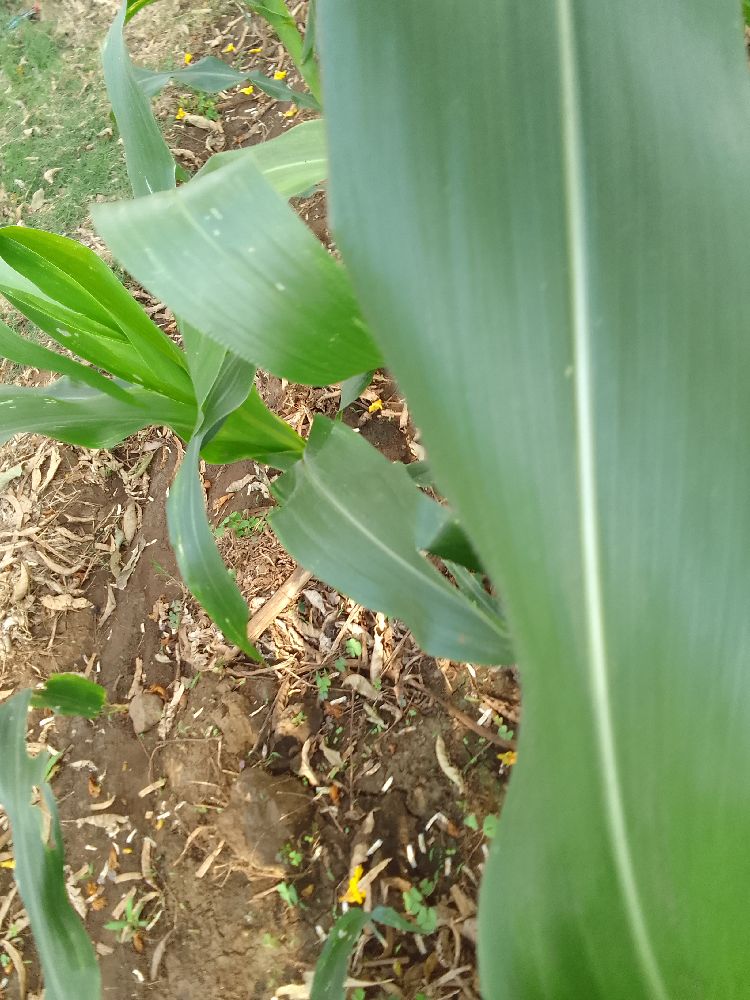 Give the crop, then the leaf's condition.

maize, healthy
